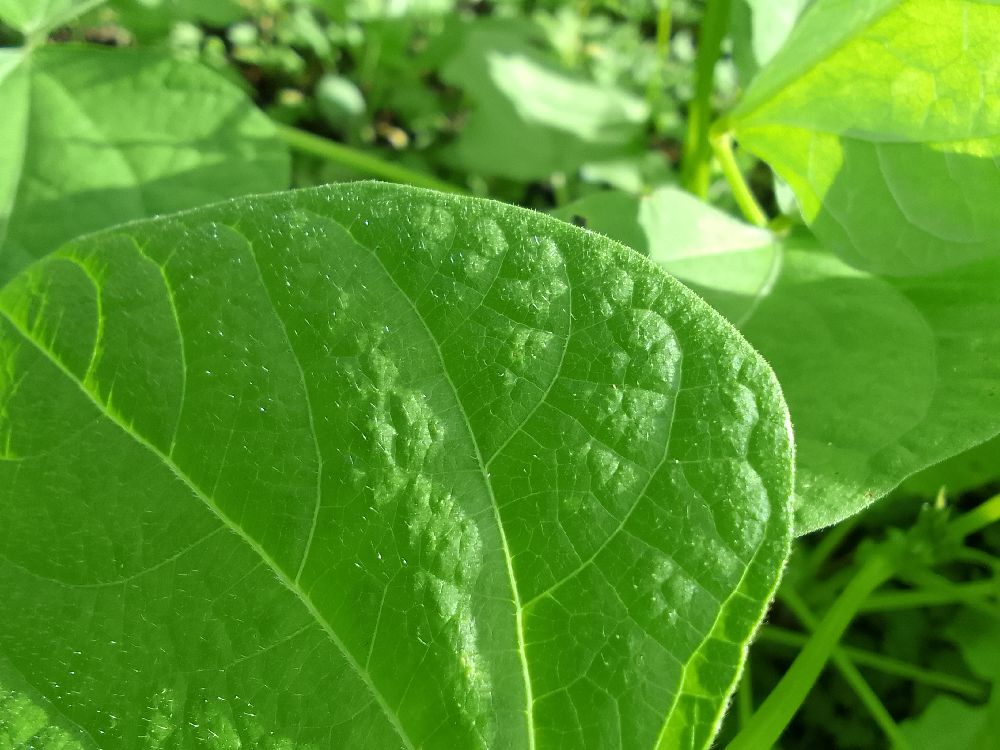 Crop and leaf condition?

common bean, healthy
